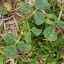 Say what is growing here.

unstructured weed
